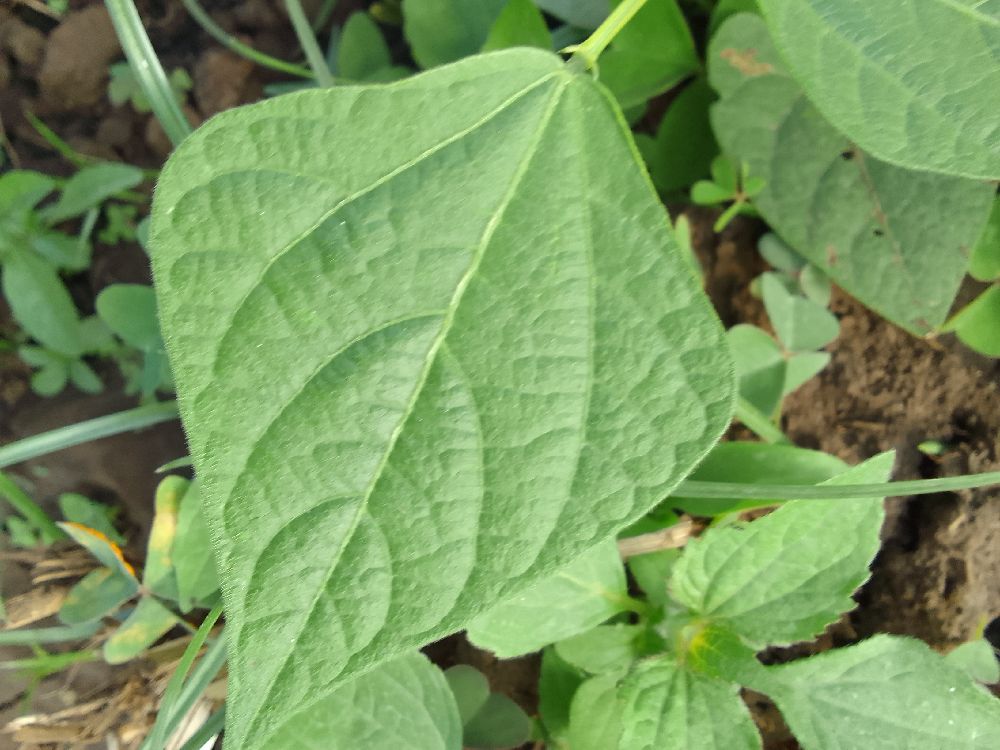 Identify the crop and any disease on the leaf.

common bean, healthy
